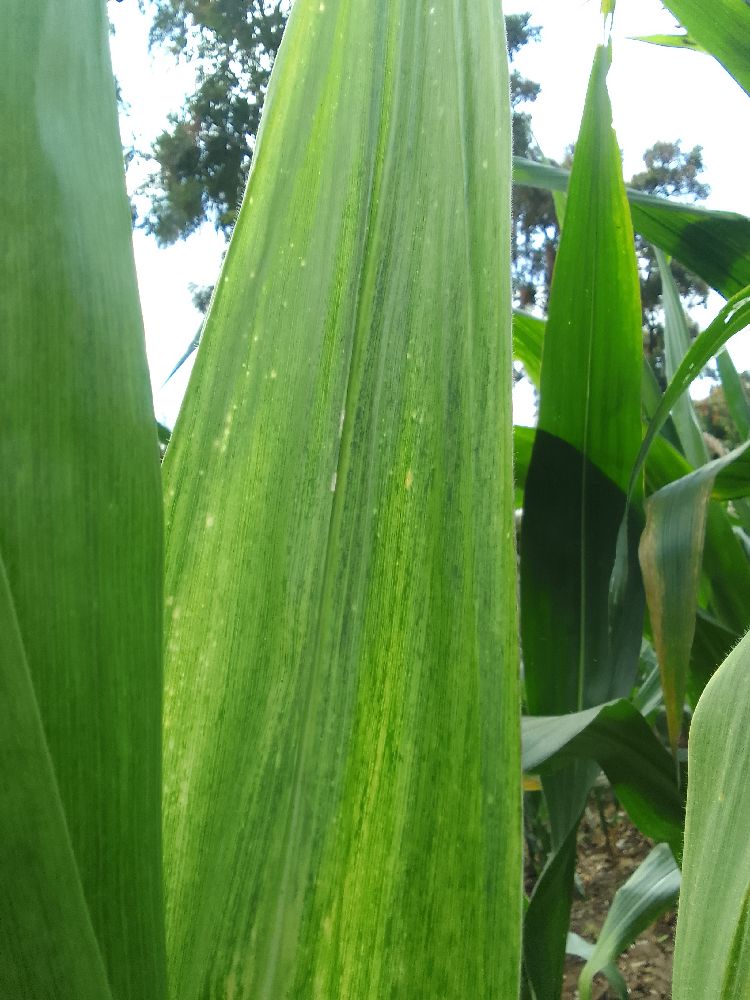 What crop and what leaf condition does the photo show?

maize, maize lethal necrosis
